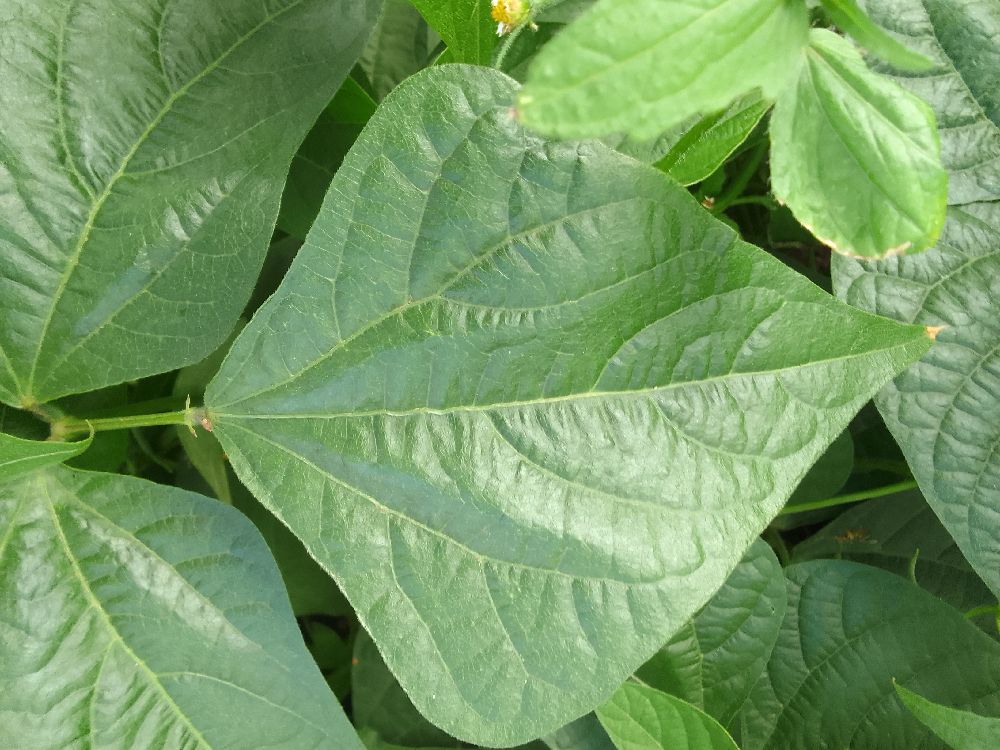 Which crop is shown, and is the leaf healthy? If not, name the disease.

common bean, healthy
